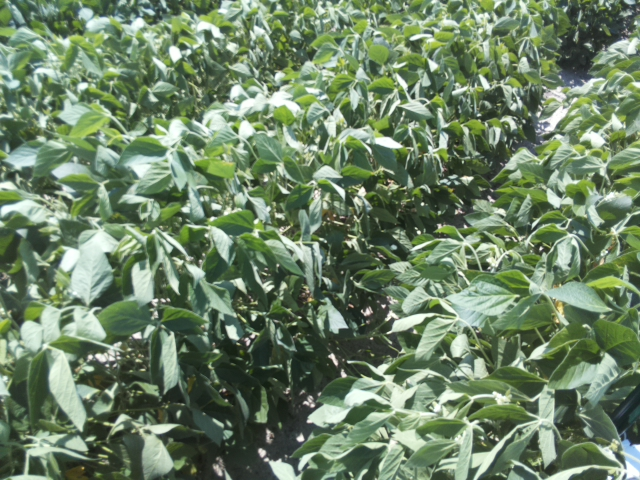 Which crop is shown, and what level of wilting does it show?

soybean, slight leaflet or petiole turgor loss in upper canopy
